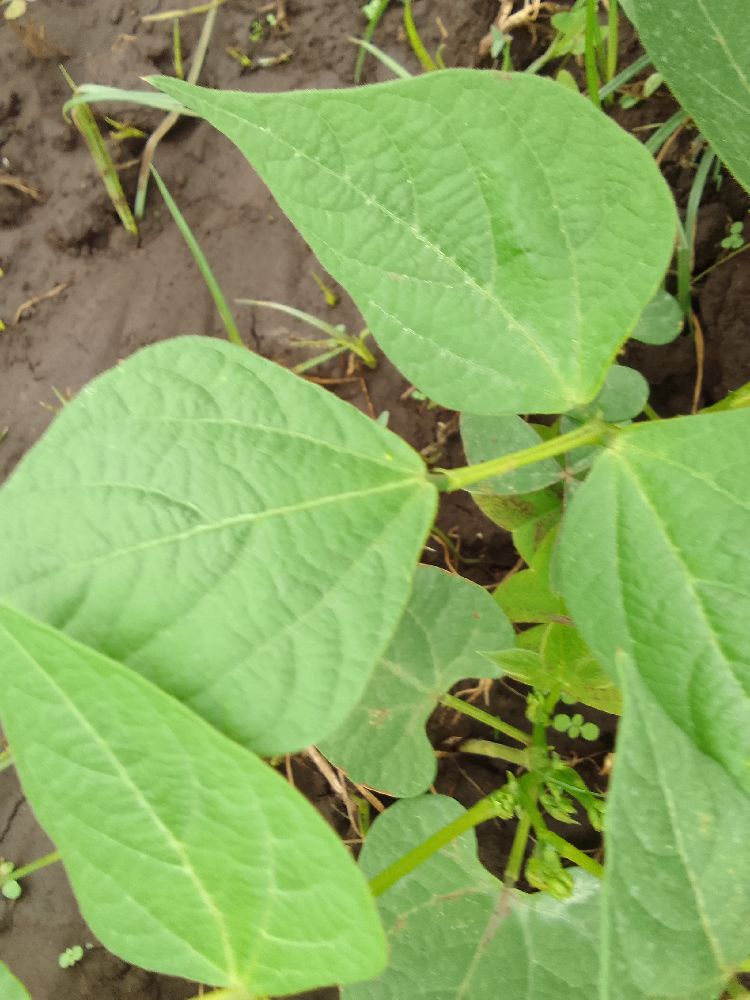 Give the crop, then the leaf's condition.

maize, healthy
